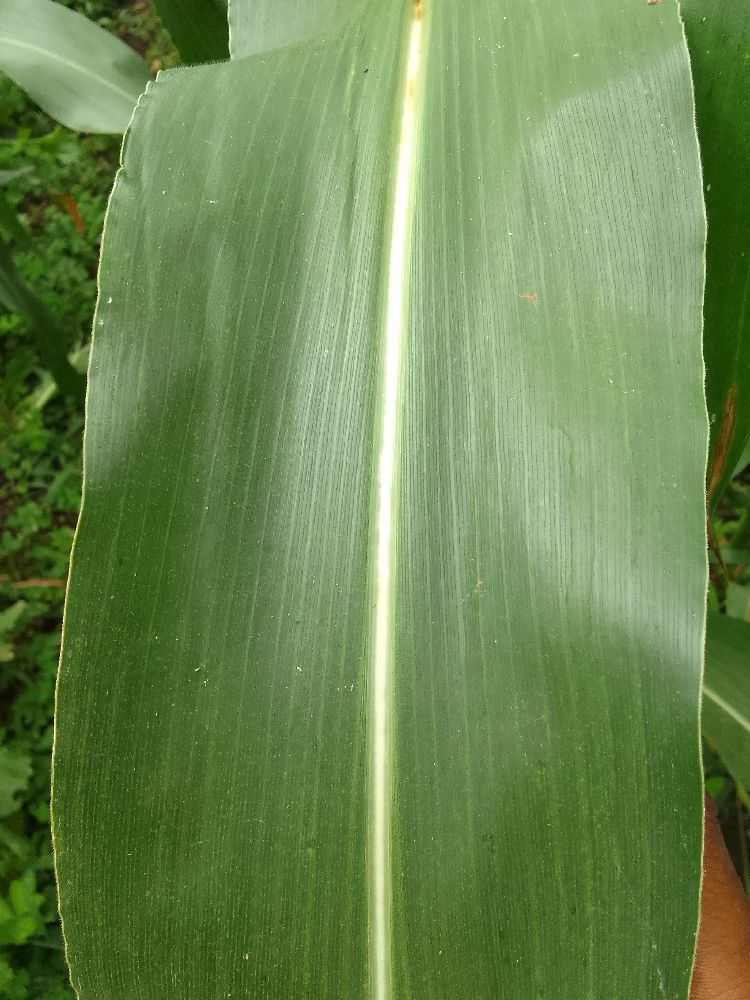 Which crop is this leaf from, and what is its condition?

maize, healthy
